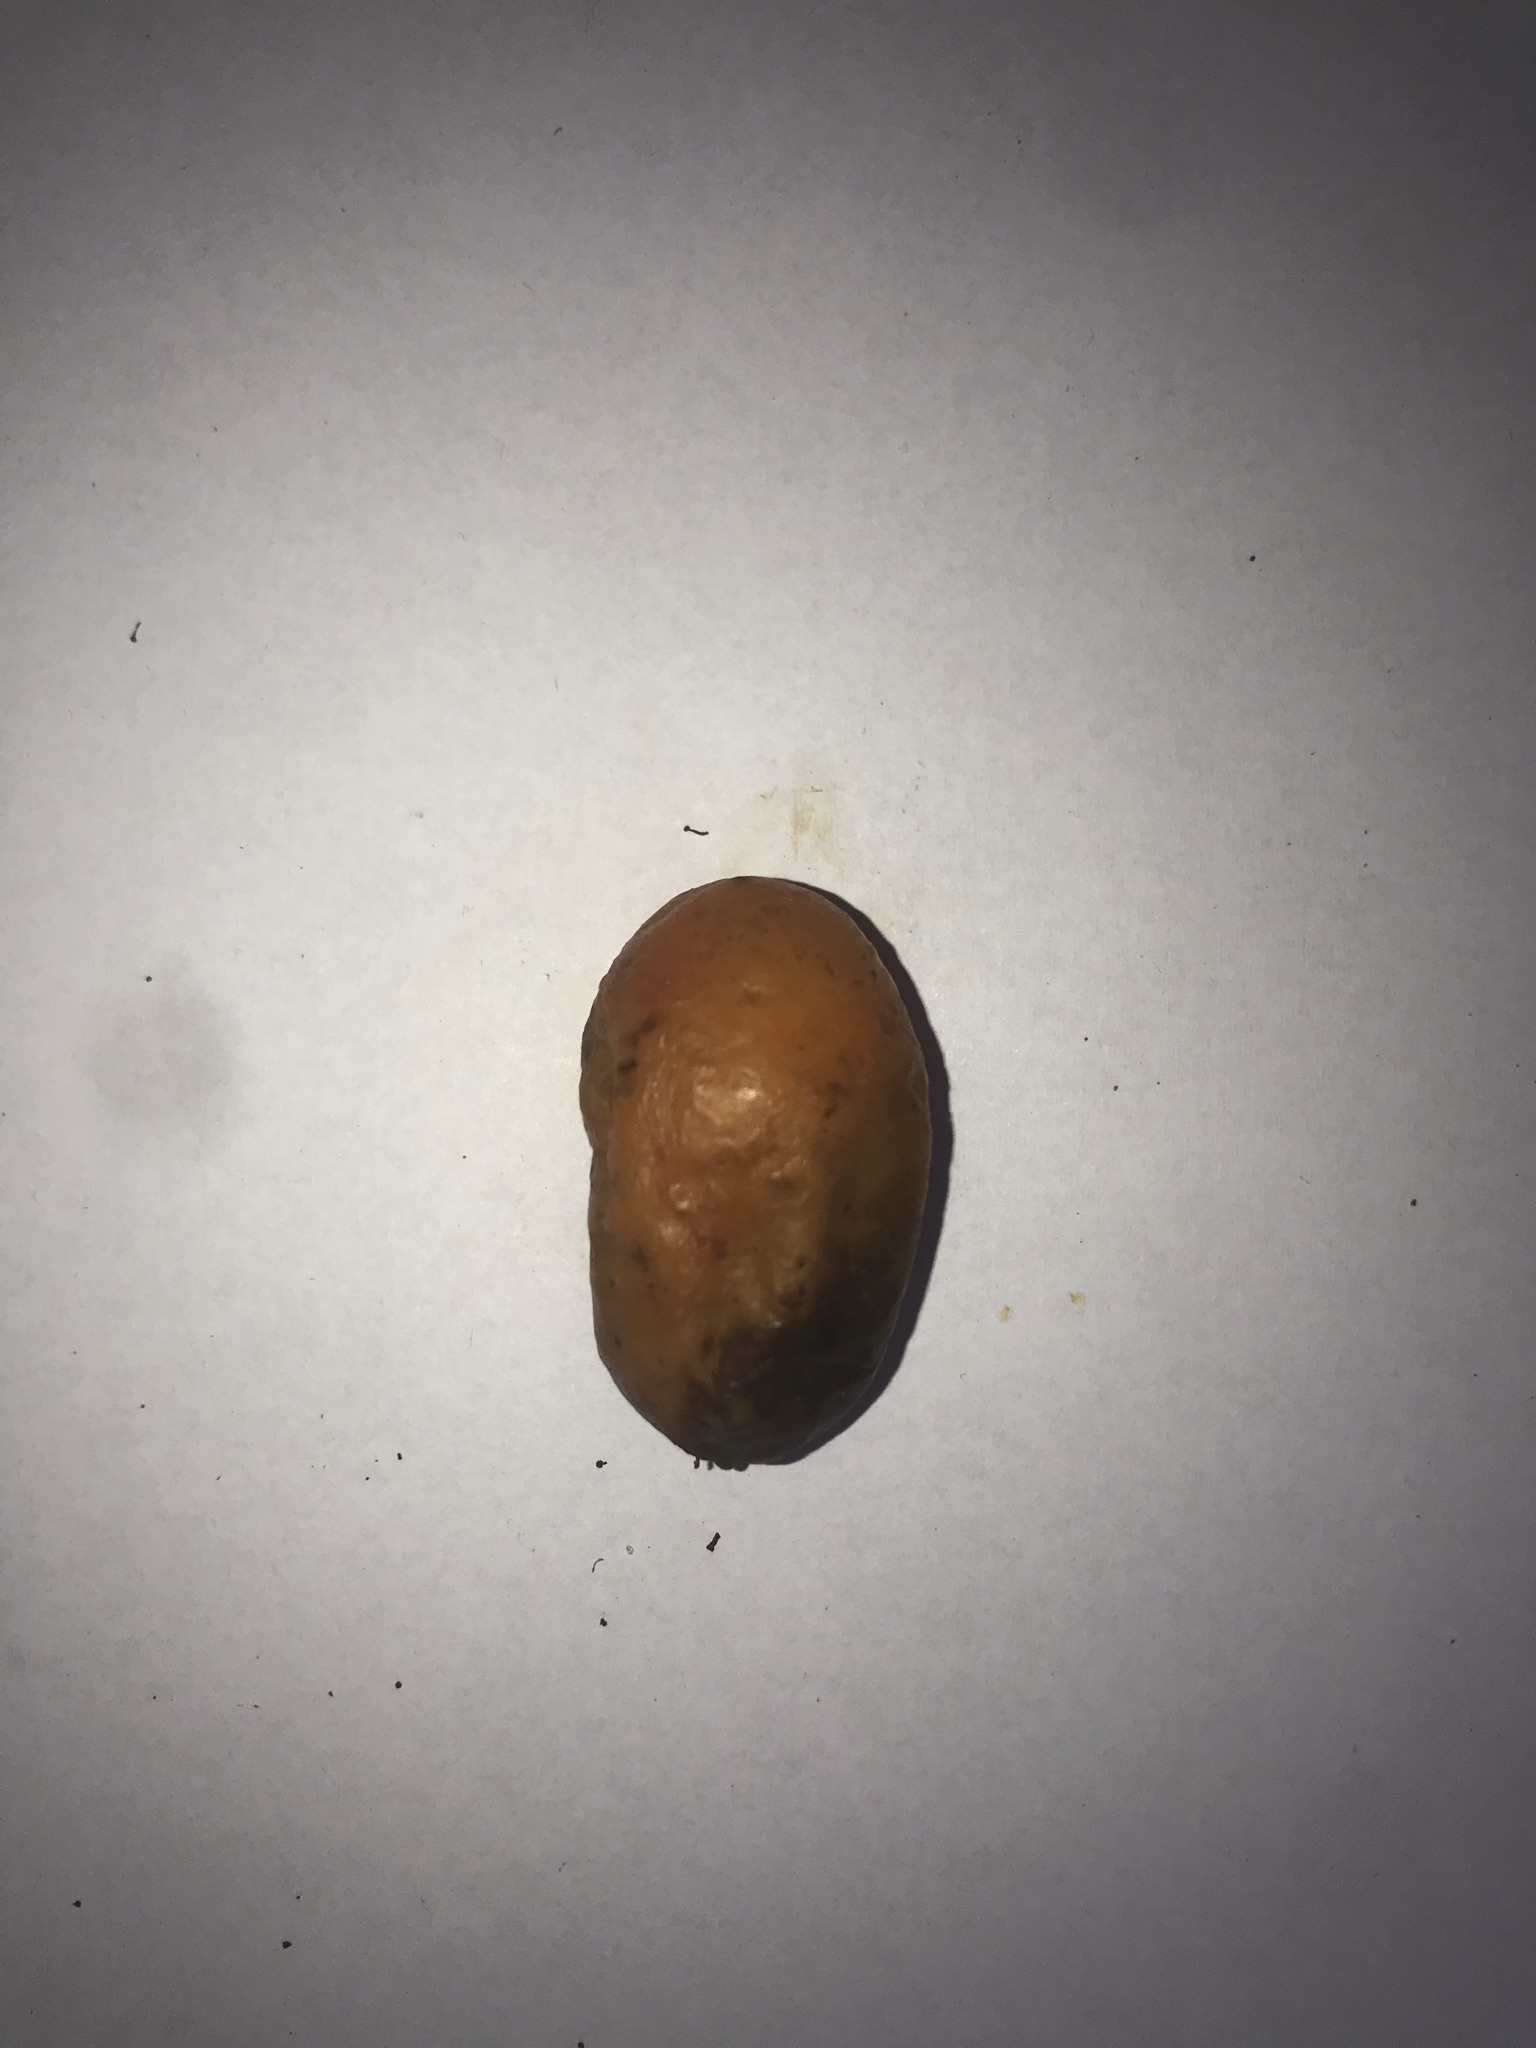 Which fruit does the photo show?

siriguela
